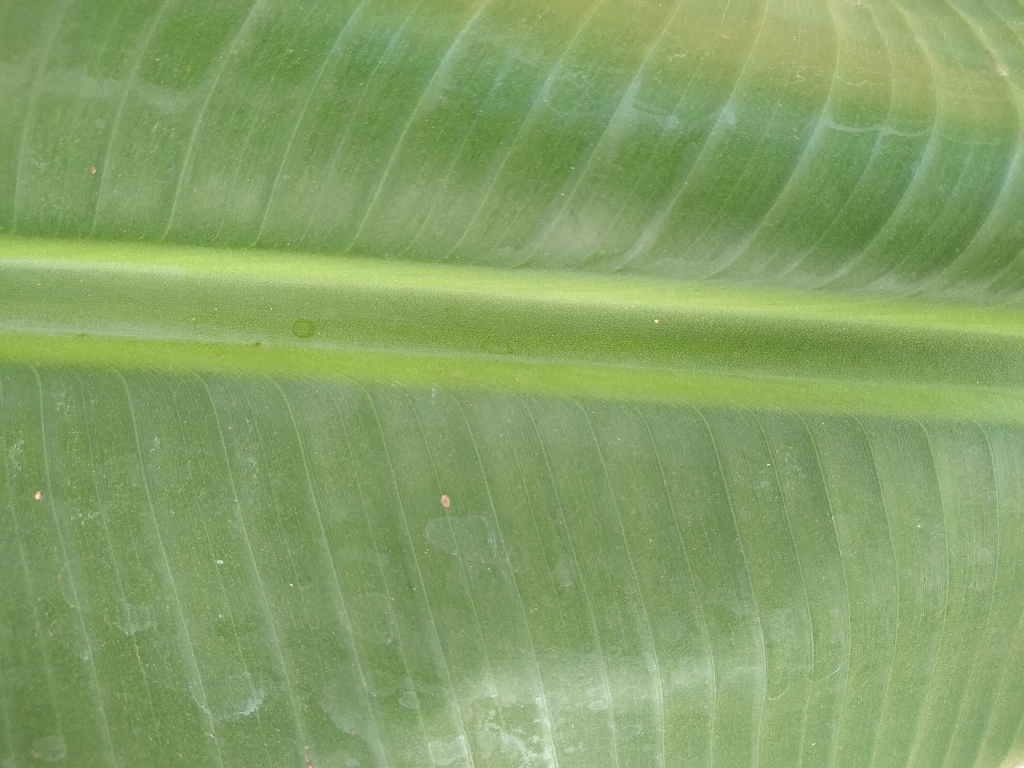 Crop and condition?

banana, healthy
